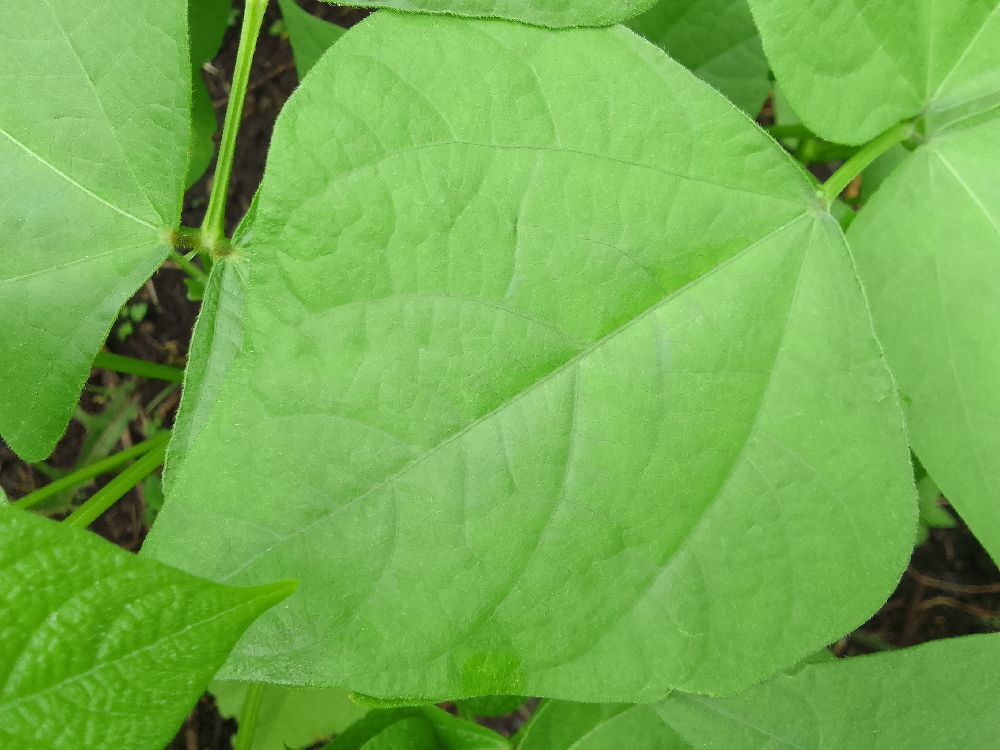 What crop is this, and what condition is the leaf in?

common bean, healthy
